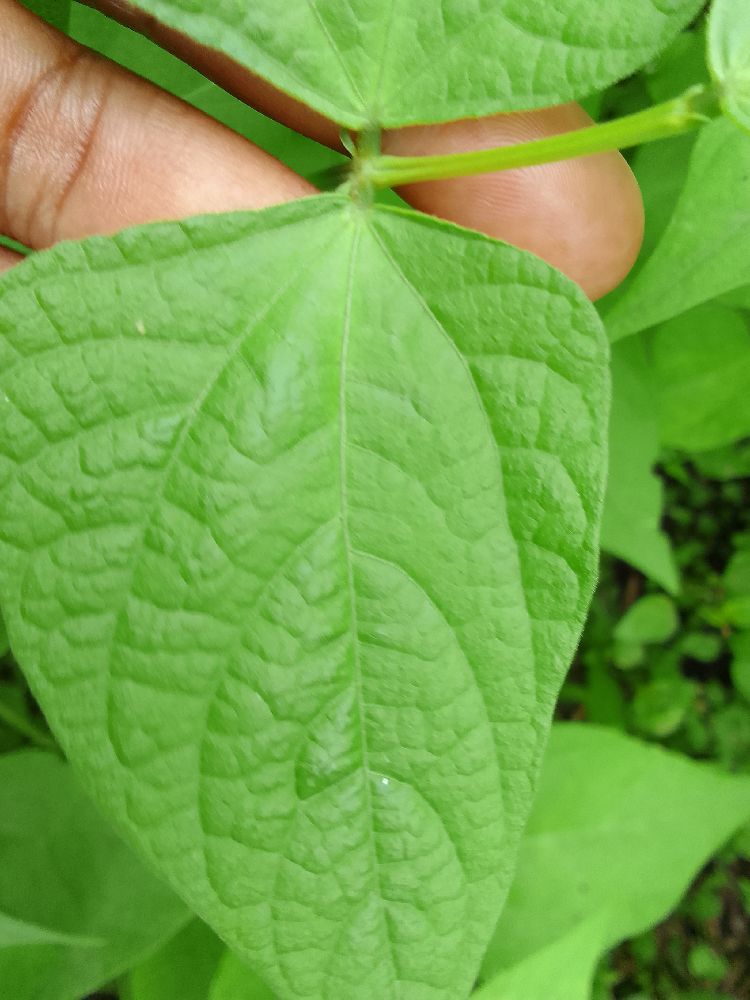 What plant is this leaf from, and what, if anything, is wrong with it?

common bean, healthy
